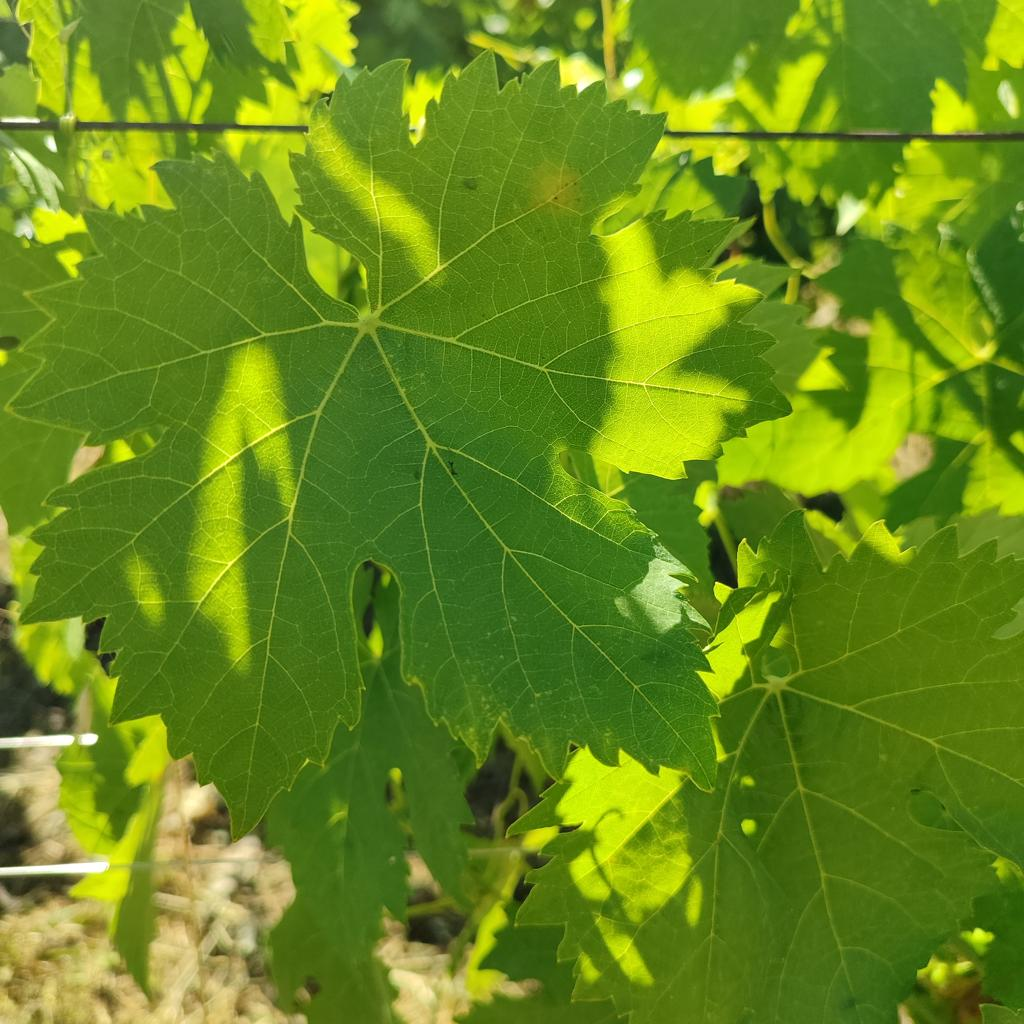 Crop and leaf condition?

grapevine, downy mildew
